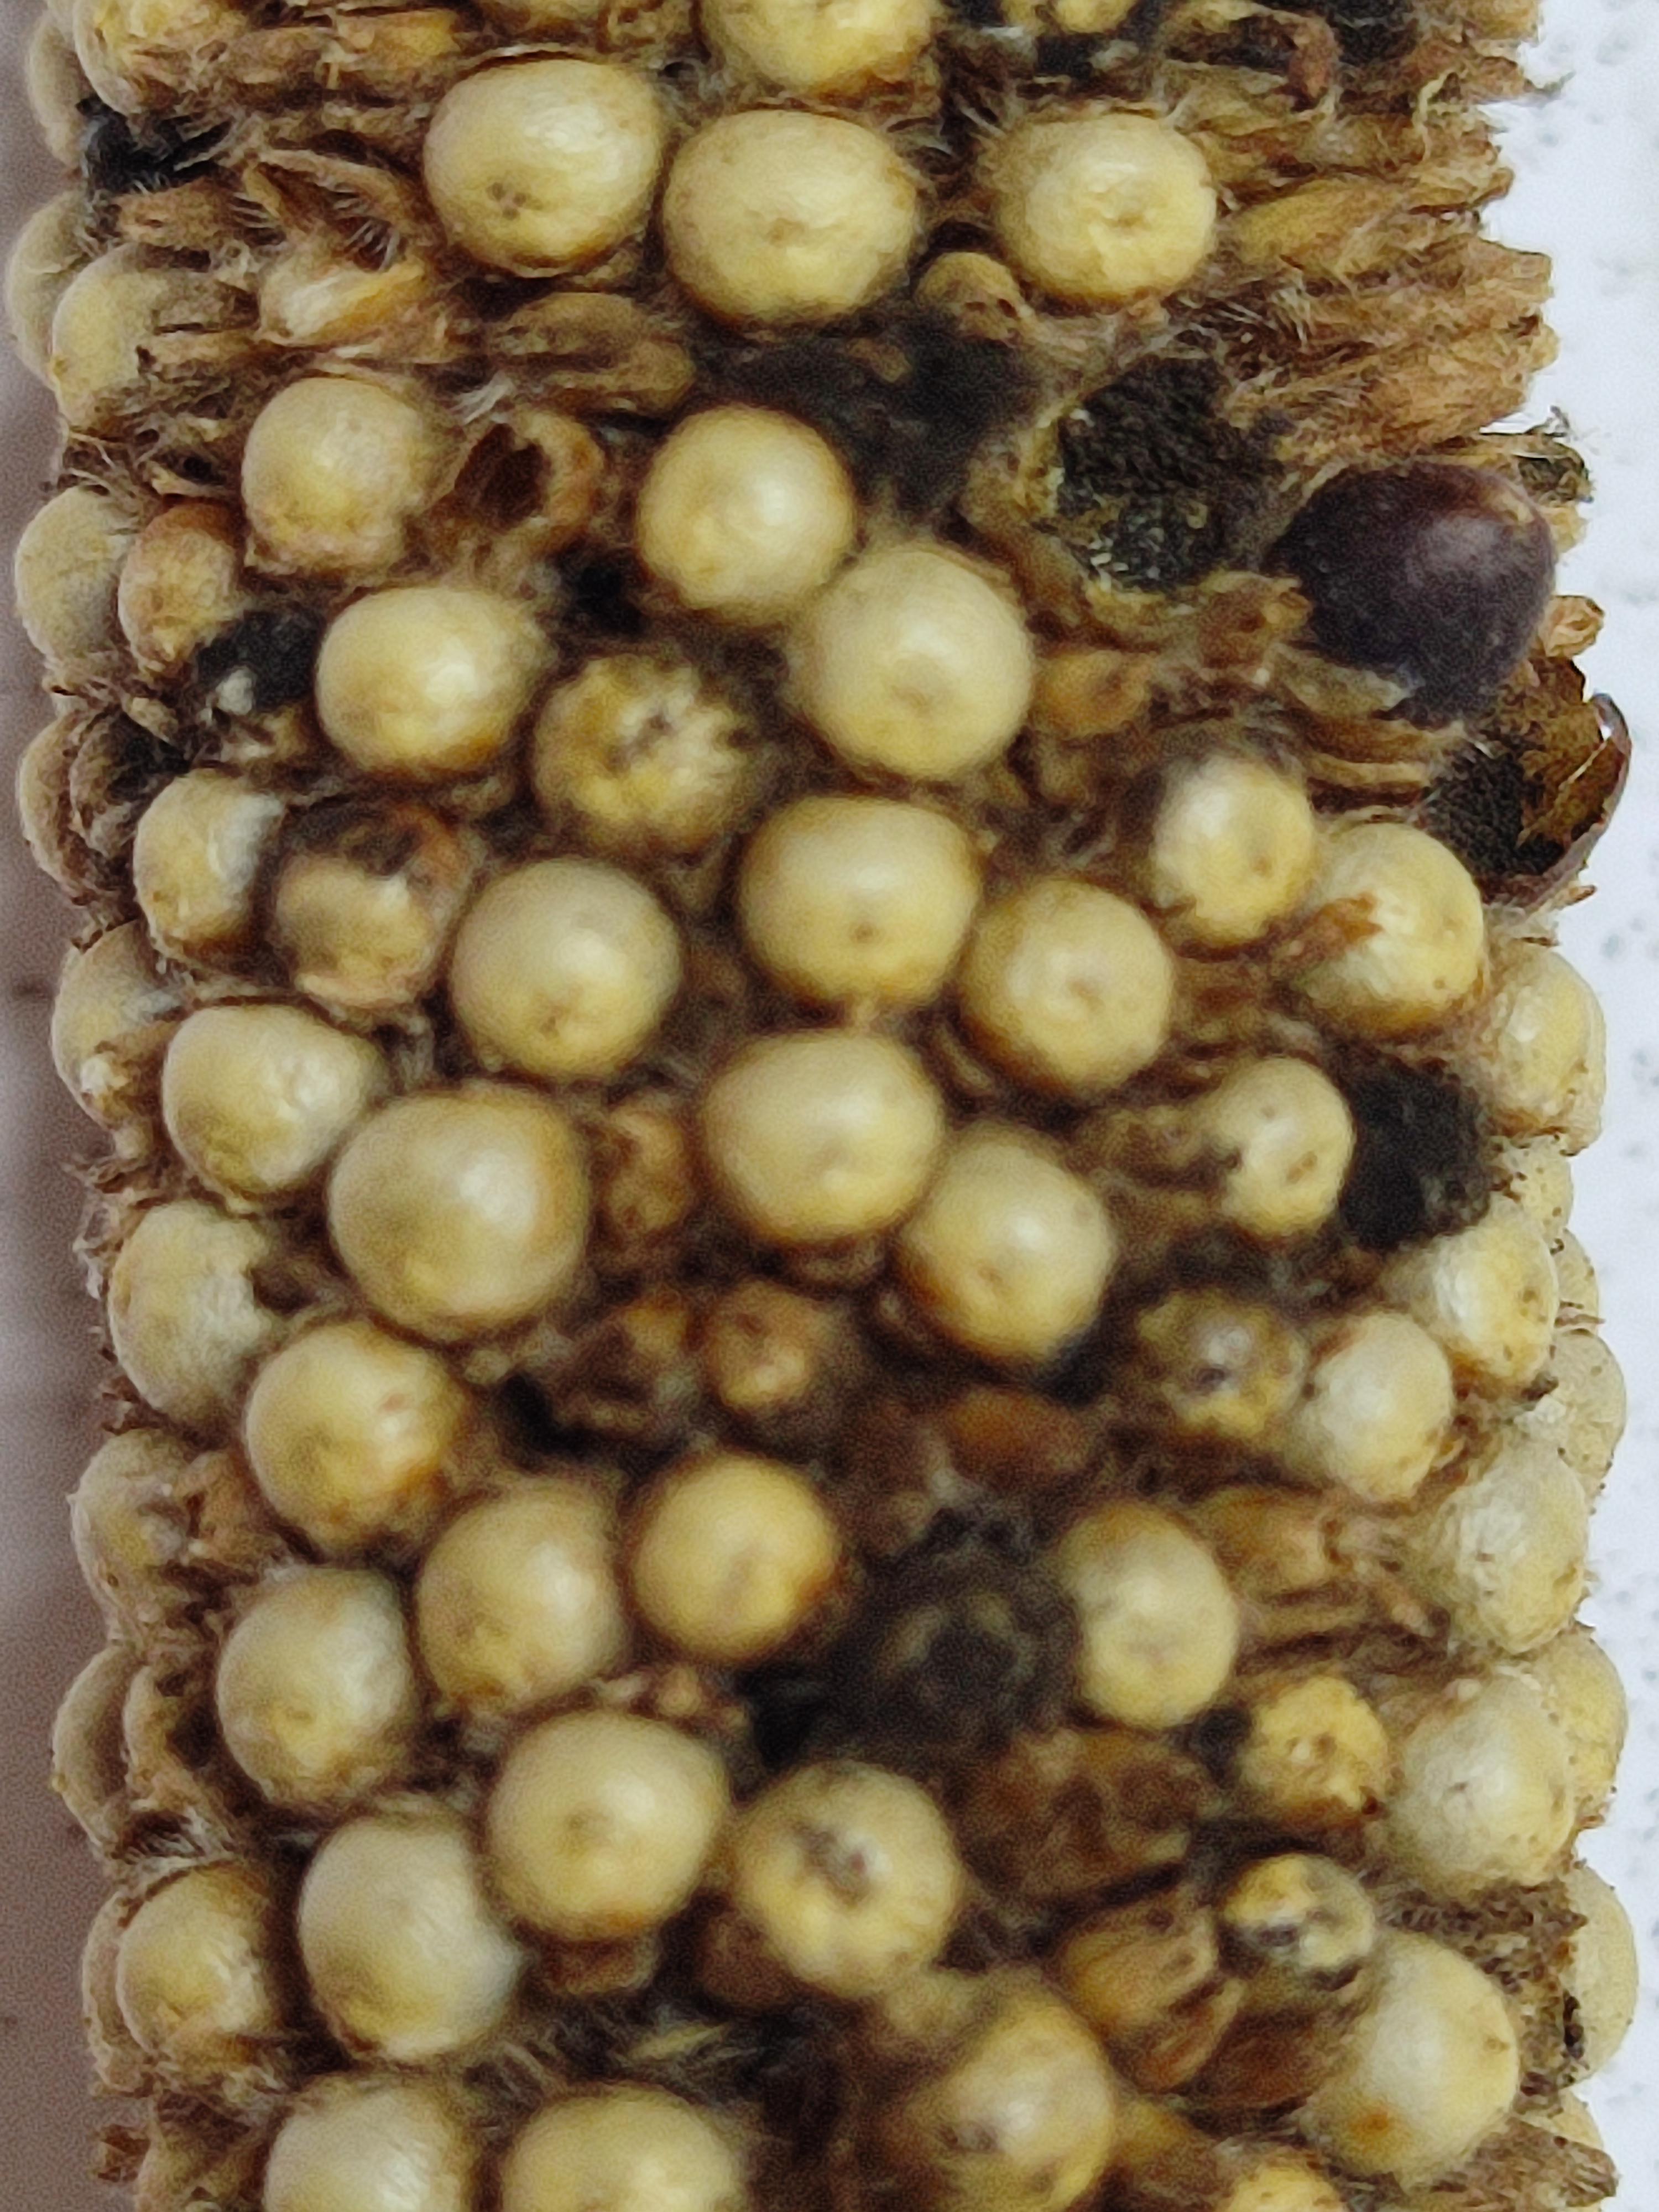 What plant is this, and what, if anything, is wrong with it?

pearl millet, smut
